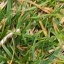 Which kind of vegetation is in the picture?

grass
